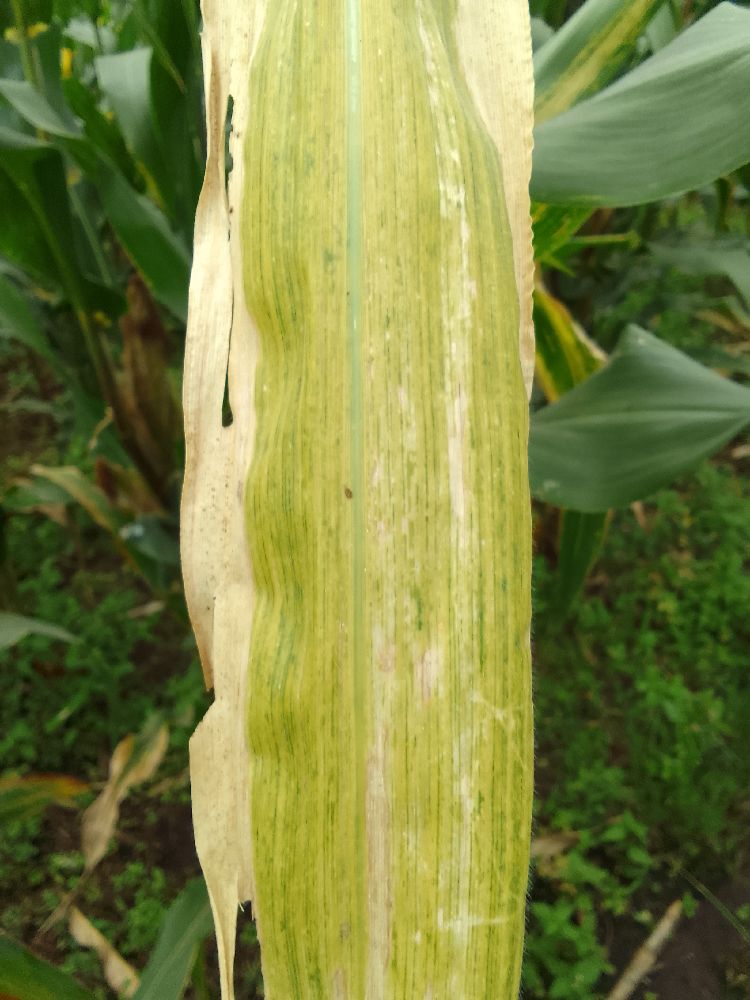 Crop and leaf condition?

maize, maize lethal necrosis
